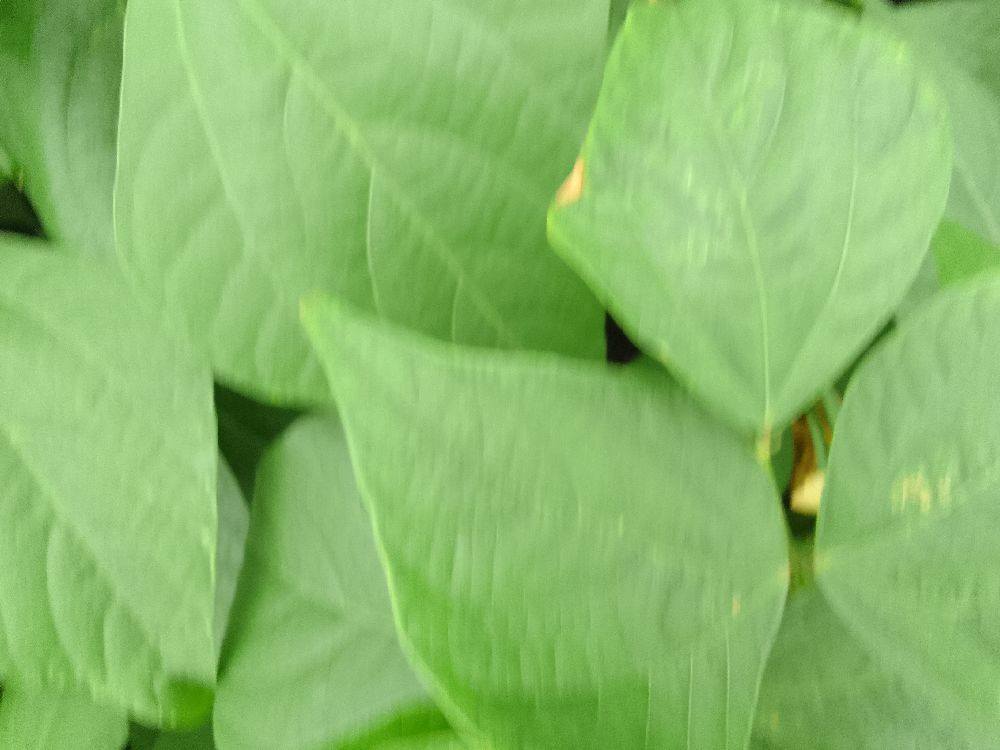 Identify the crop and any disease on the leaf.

common bean, healthy
